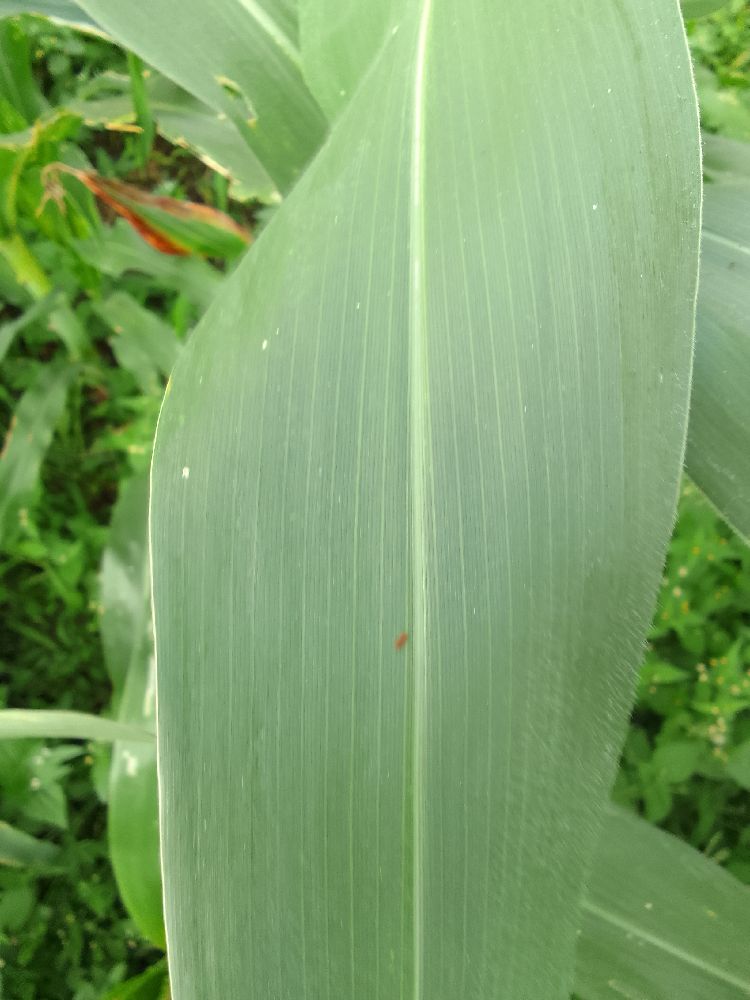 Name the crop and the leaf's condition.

maize, healthy
